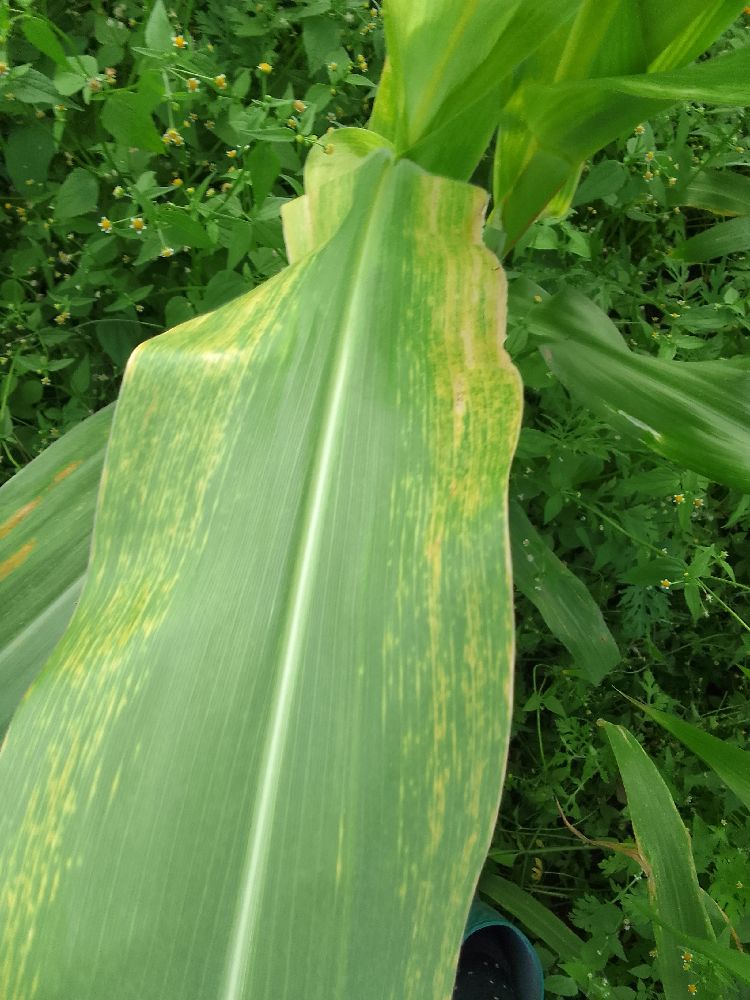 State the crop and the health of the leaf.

maize, maize lethal necrosis
